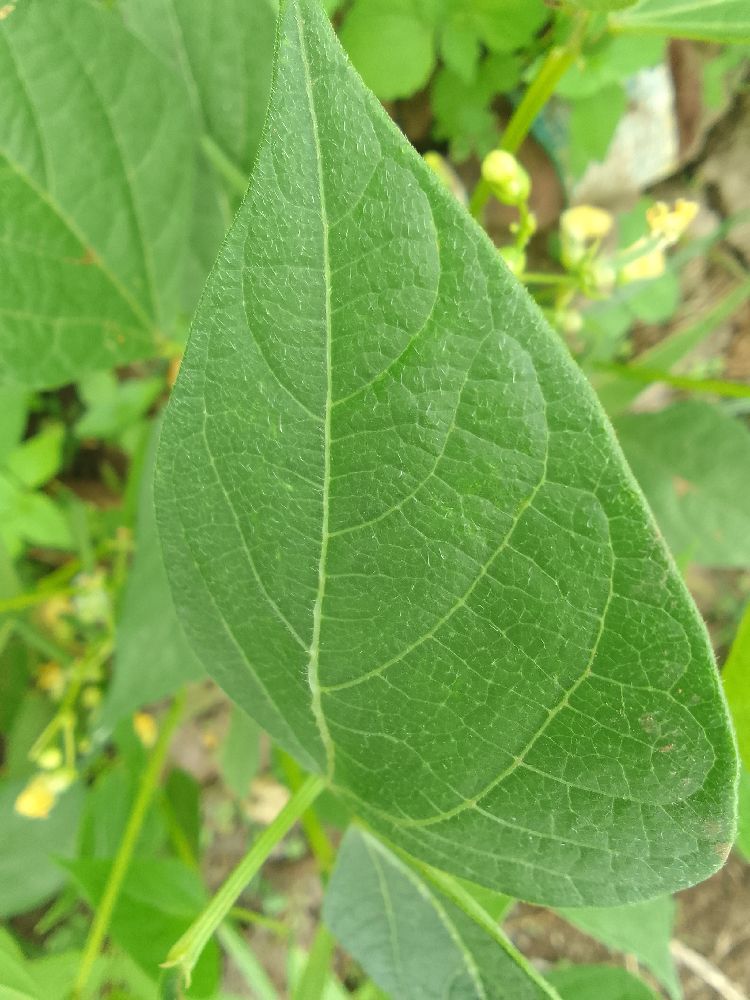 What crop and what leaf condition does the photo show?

common bean, healthy
